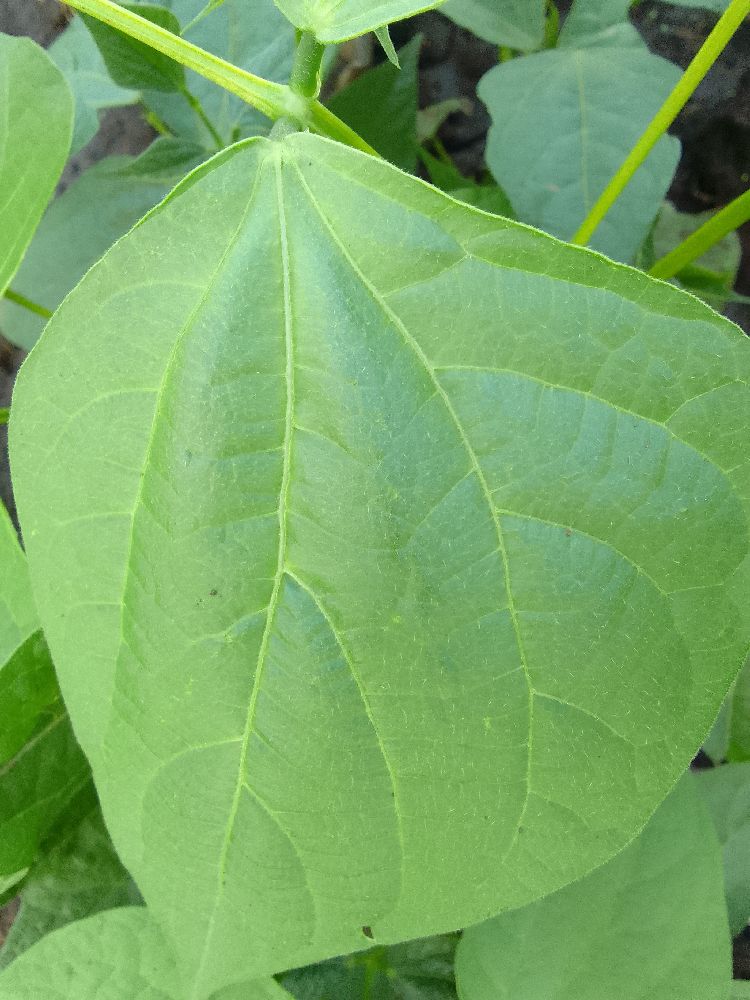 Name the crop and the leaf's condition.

common bean, healthy
